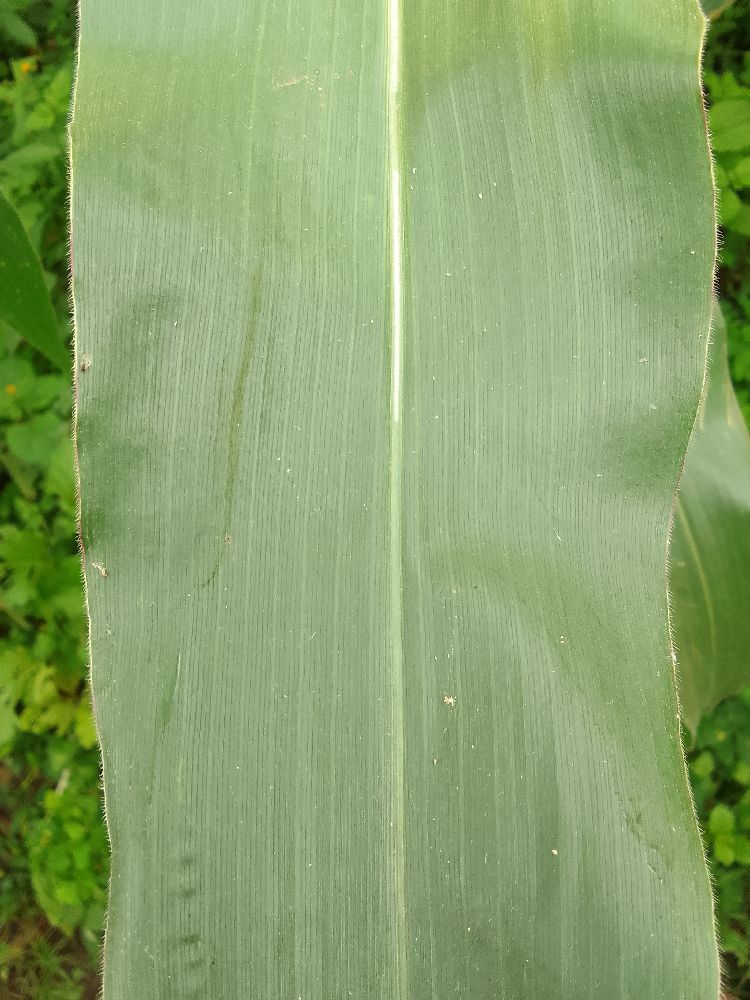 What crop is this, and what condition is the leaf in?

maize, healthy
